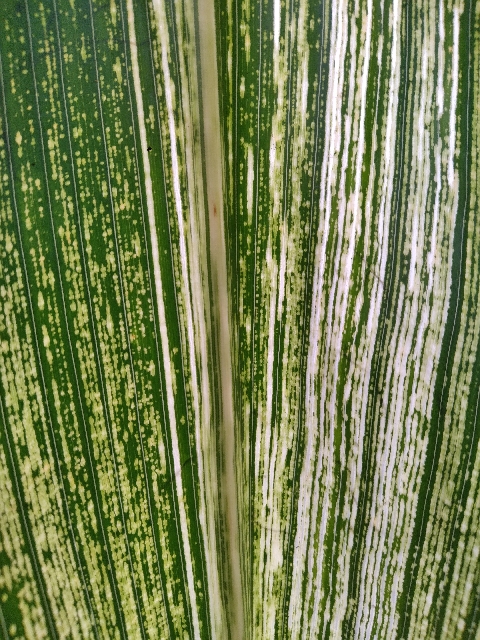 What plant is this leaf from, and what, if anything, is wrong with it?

maize, maize streak virus
